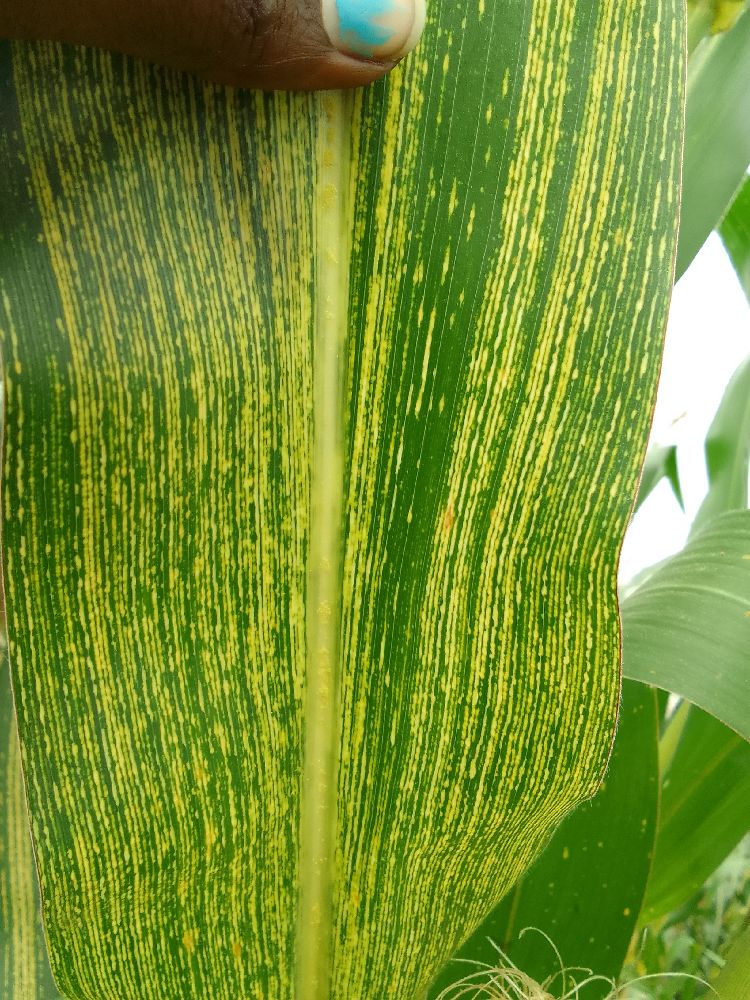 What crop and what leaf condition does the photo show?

maize, maize streak virus
